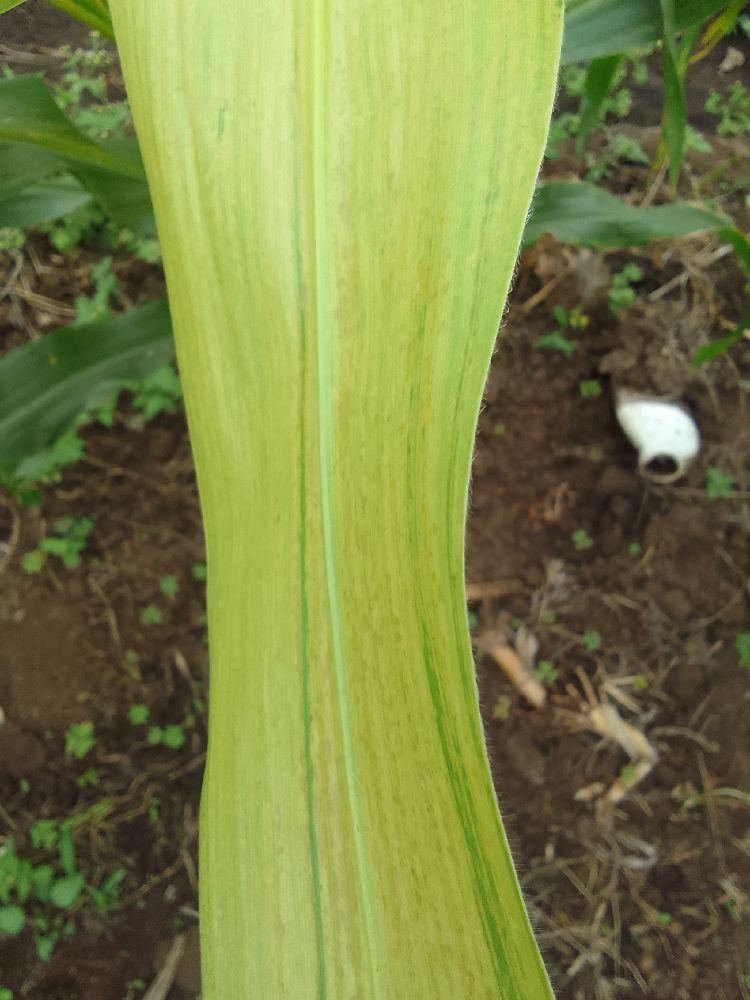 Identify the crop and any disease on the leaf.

maize, maize lethal necrosis
